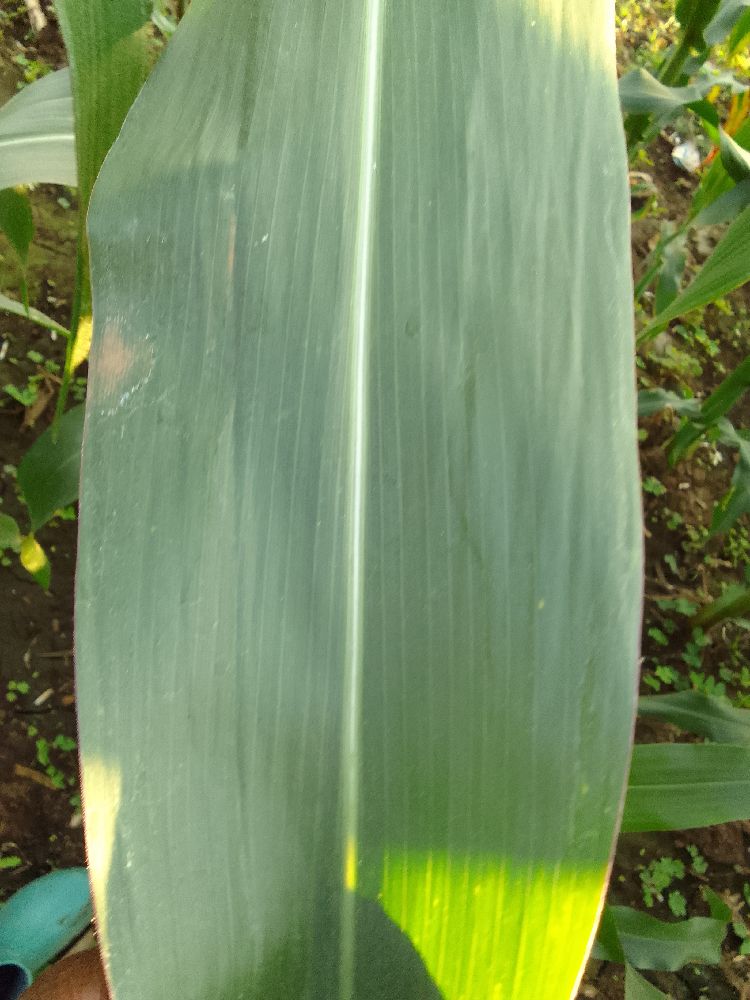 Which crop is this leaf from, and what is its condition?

maize, healthy
